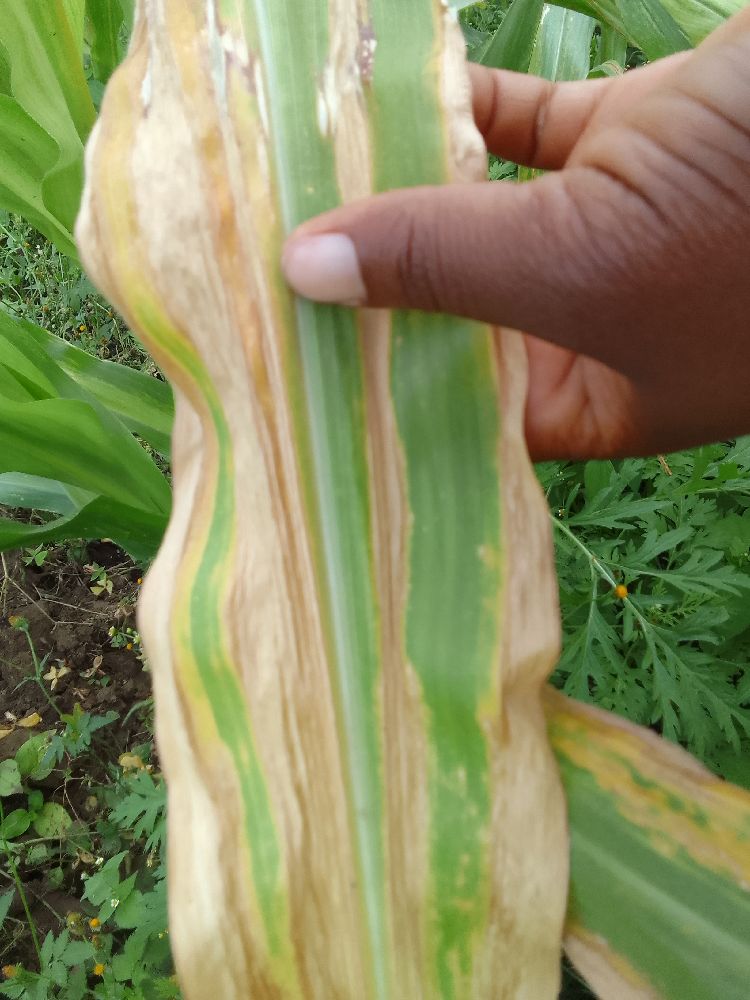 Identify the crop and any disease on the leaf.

maize, maize lethal necrosis
